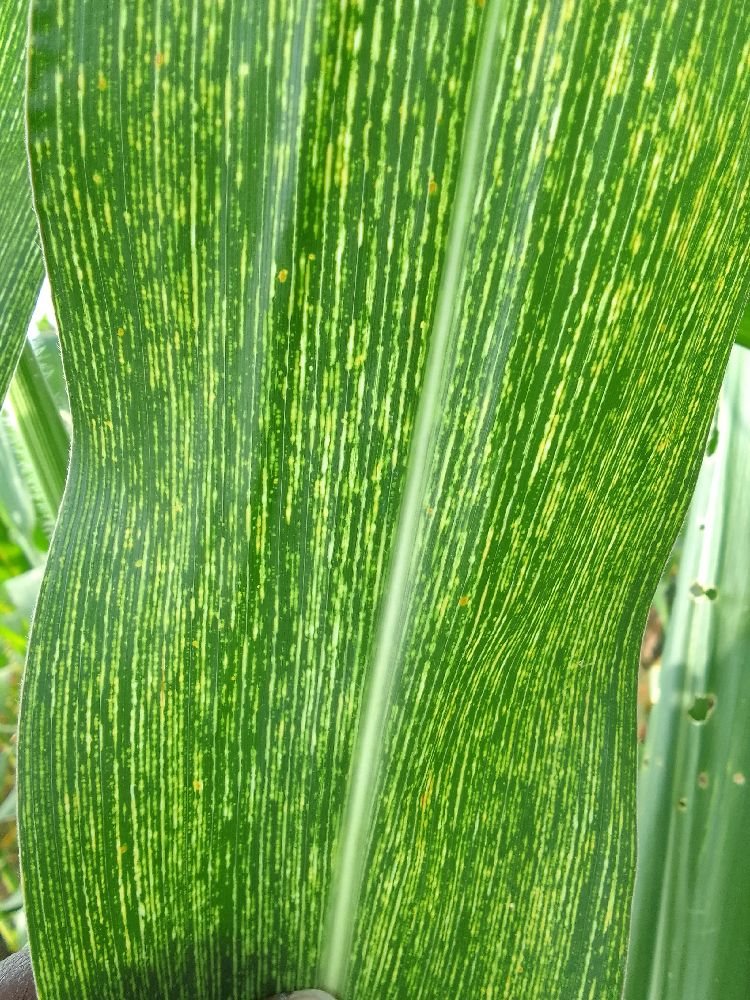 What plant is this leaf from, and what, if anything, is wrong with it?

maize, maize streak virus
